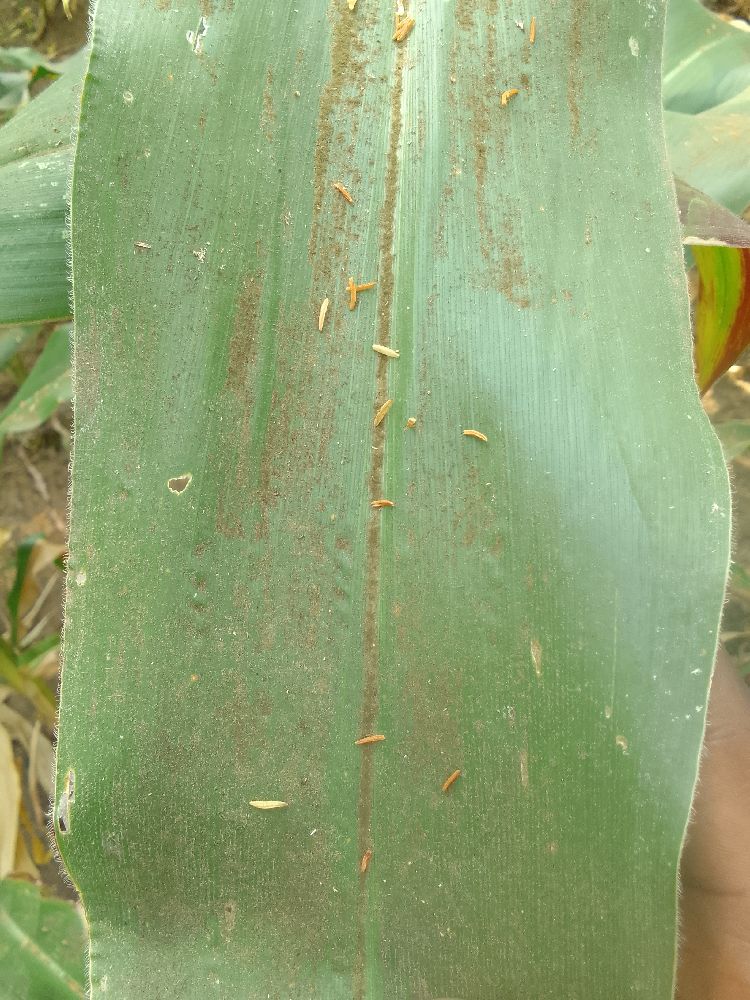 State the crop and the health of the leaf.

maize, healthy
